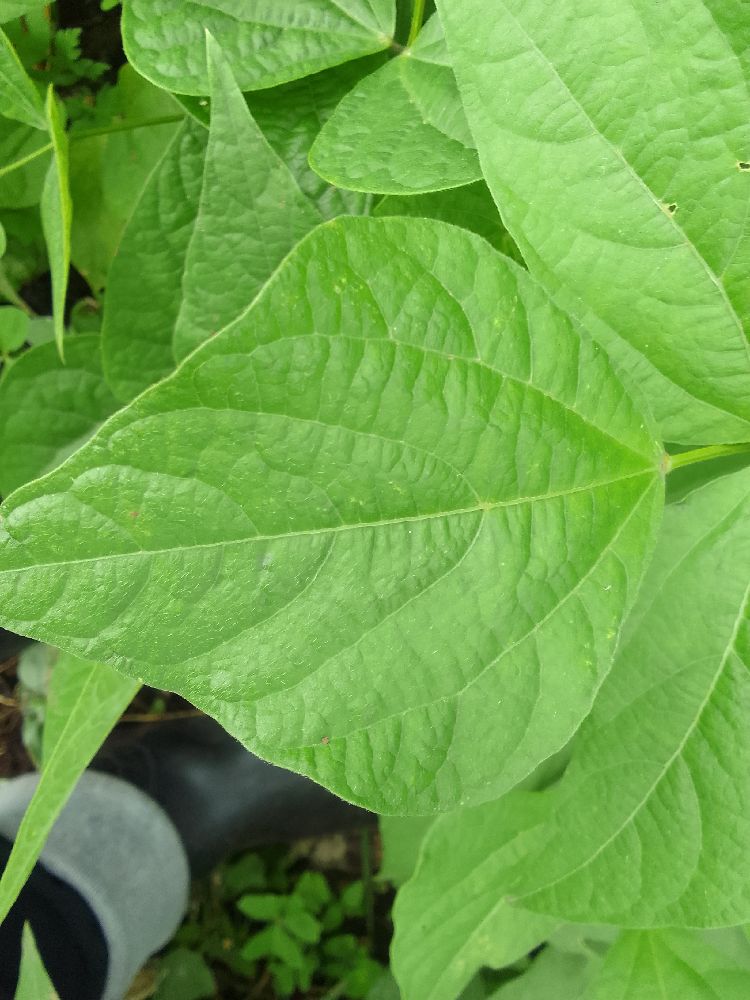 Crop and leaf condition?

common bean, healthy
